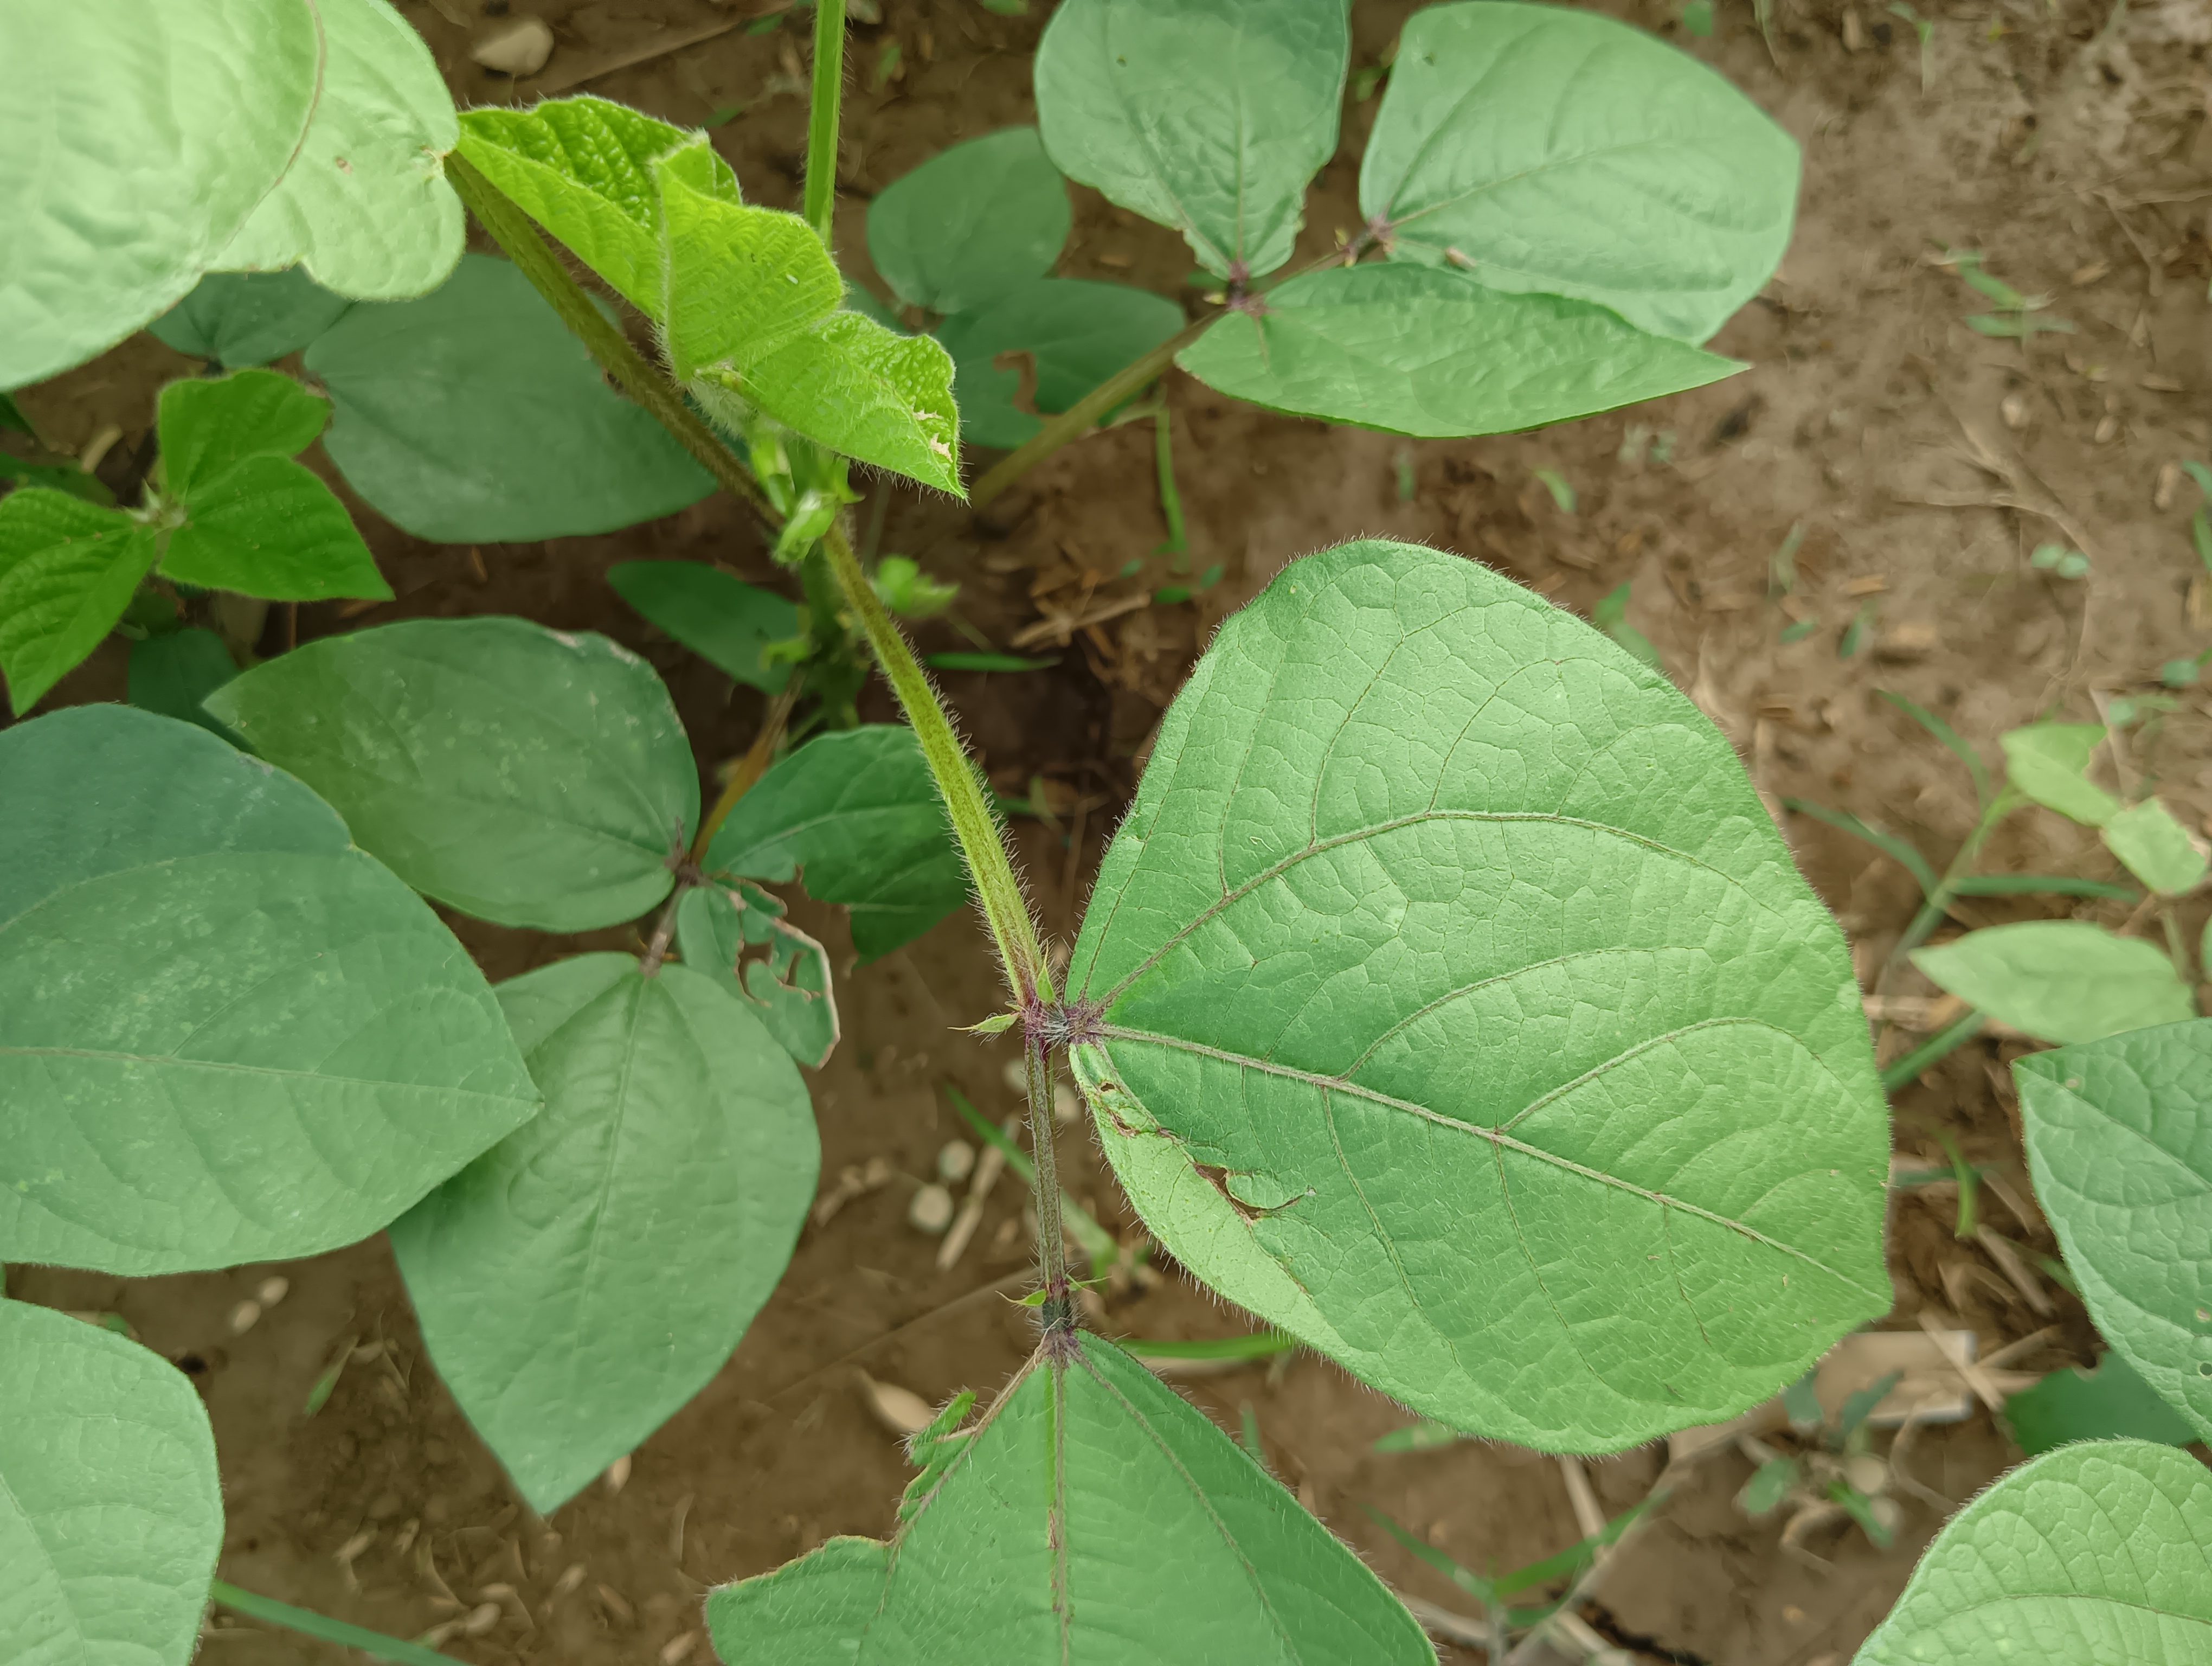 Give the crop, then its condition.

mungbean, healthy
